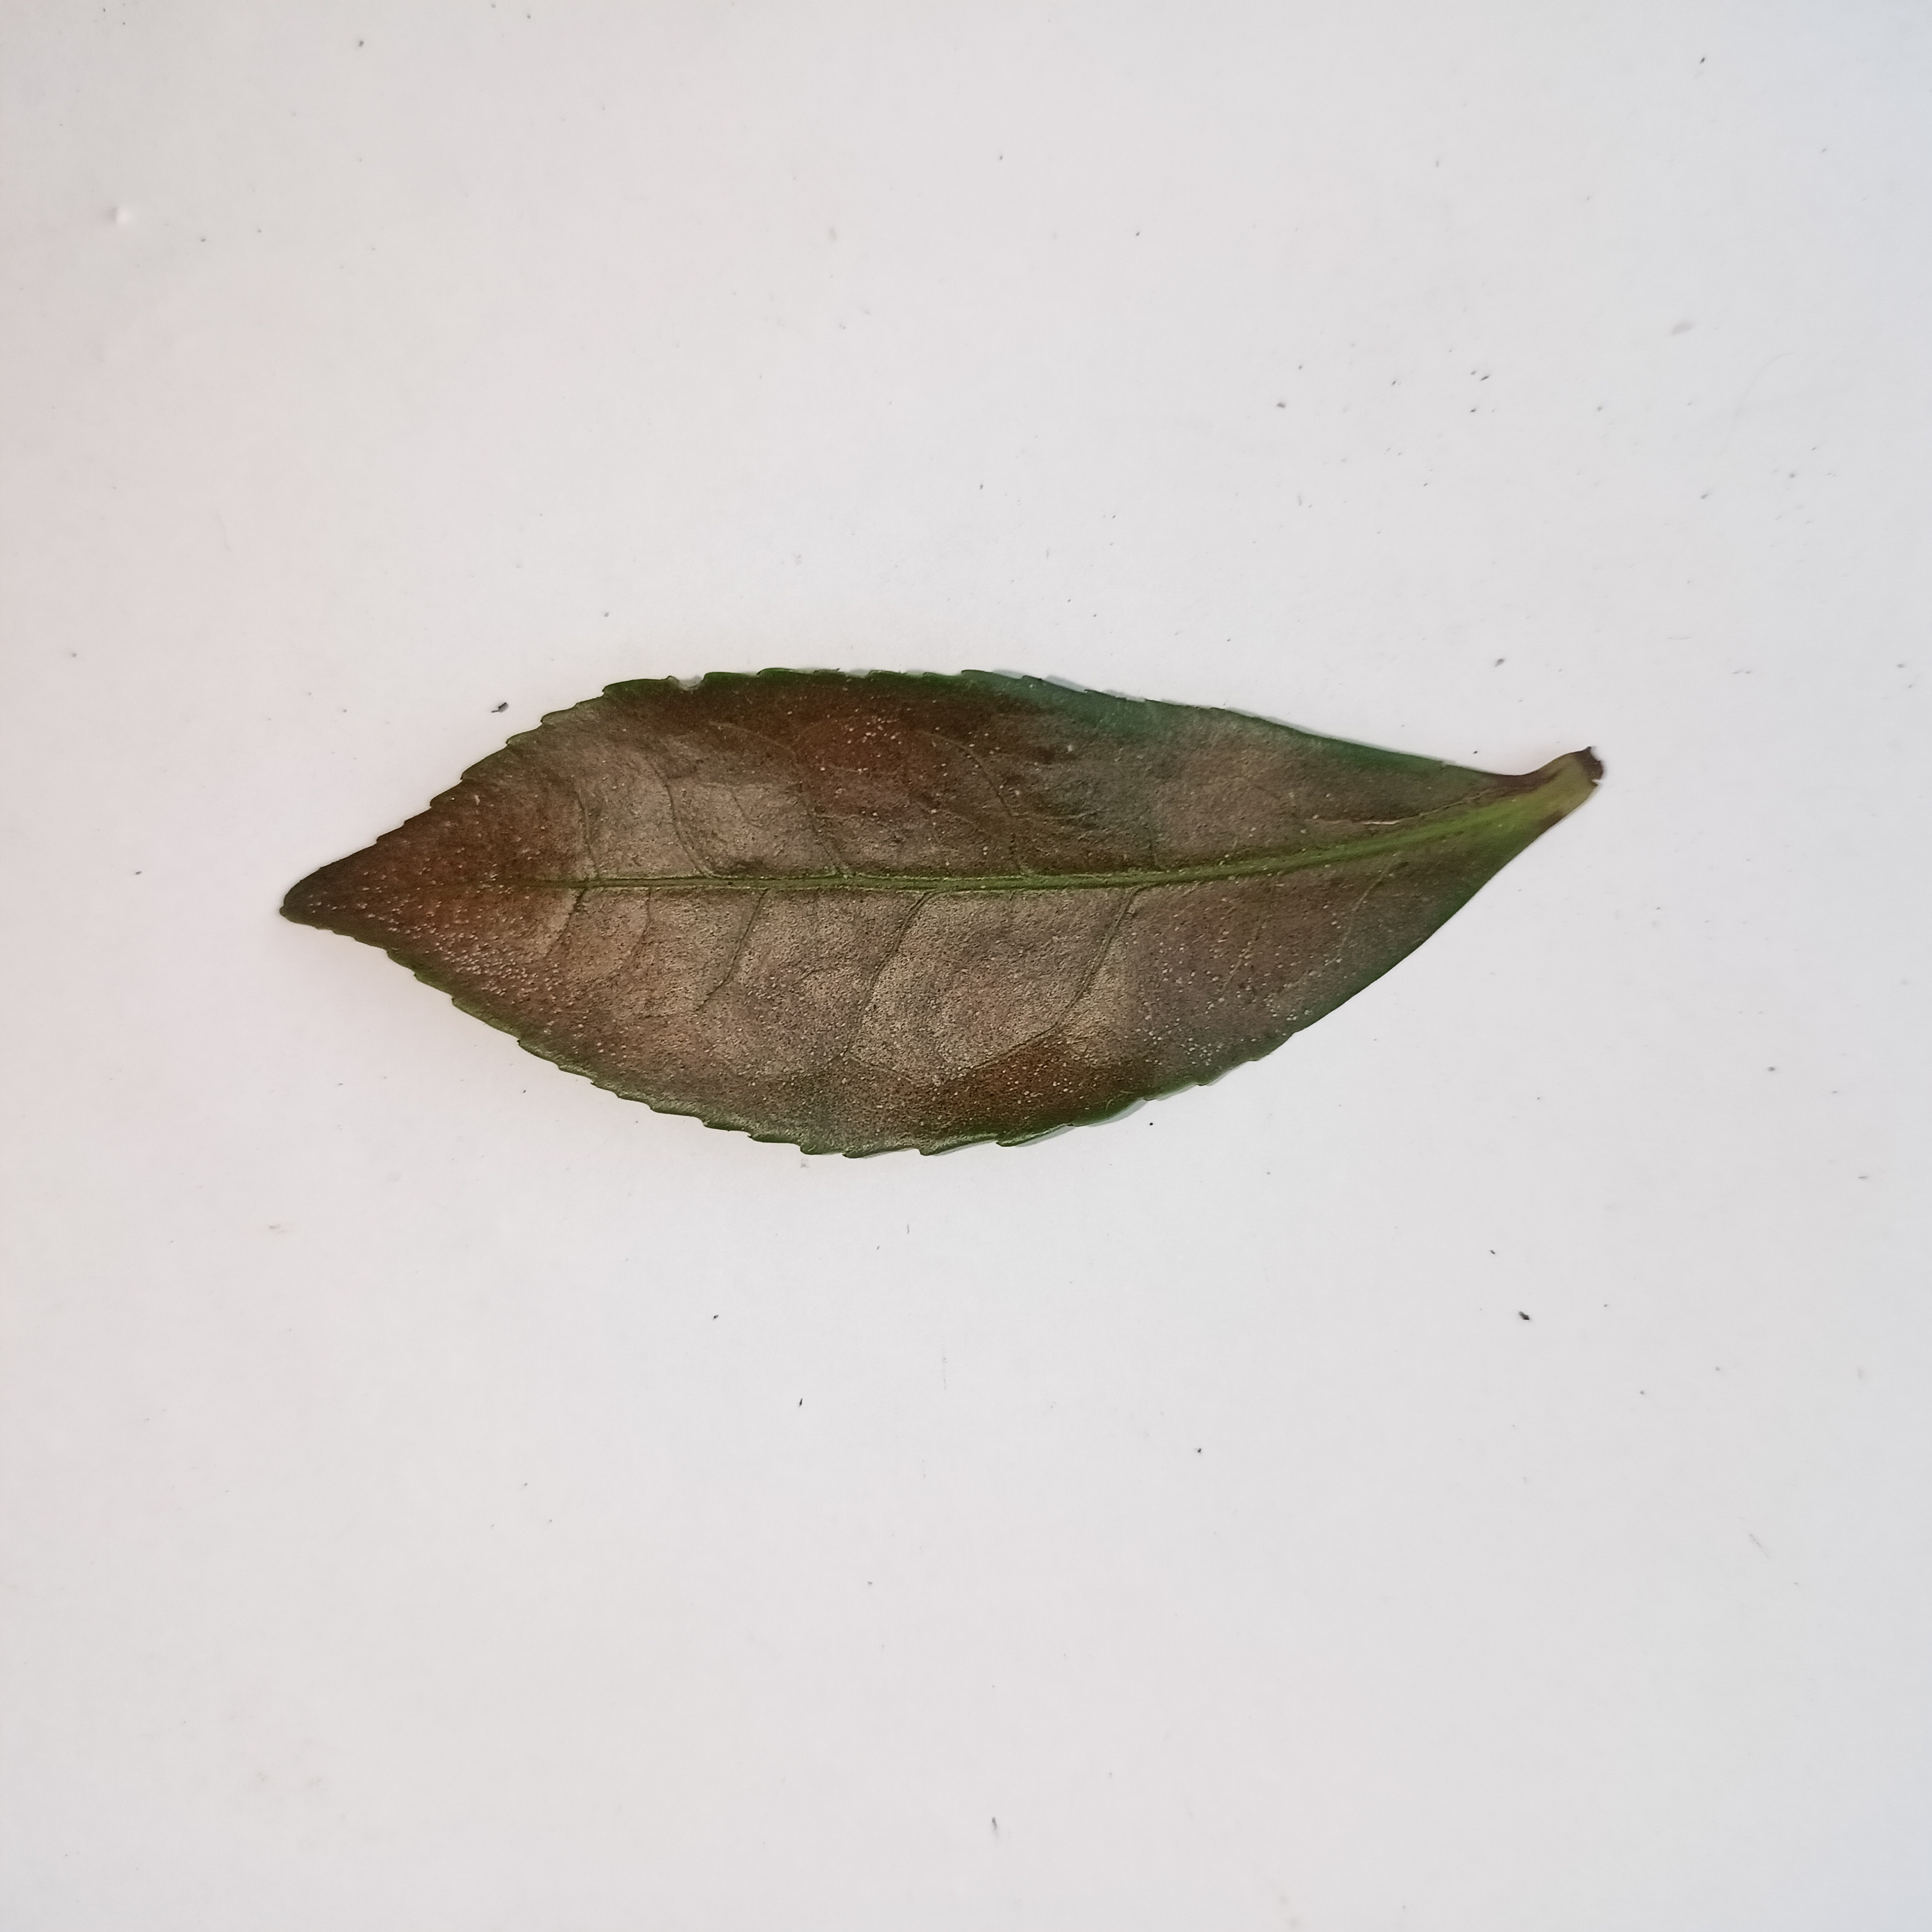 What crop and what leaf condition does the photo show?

tea, red rust
